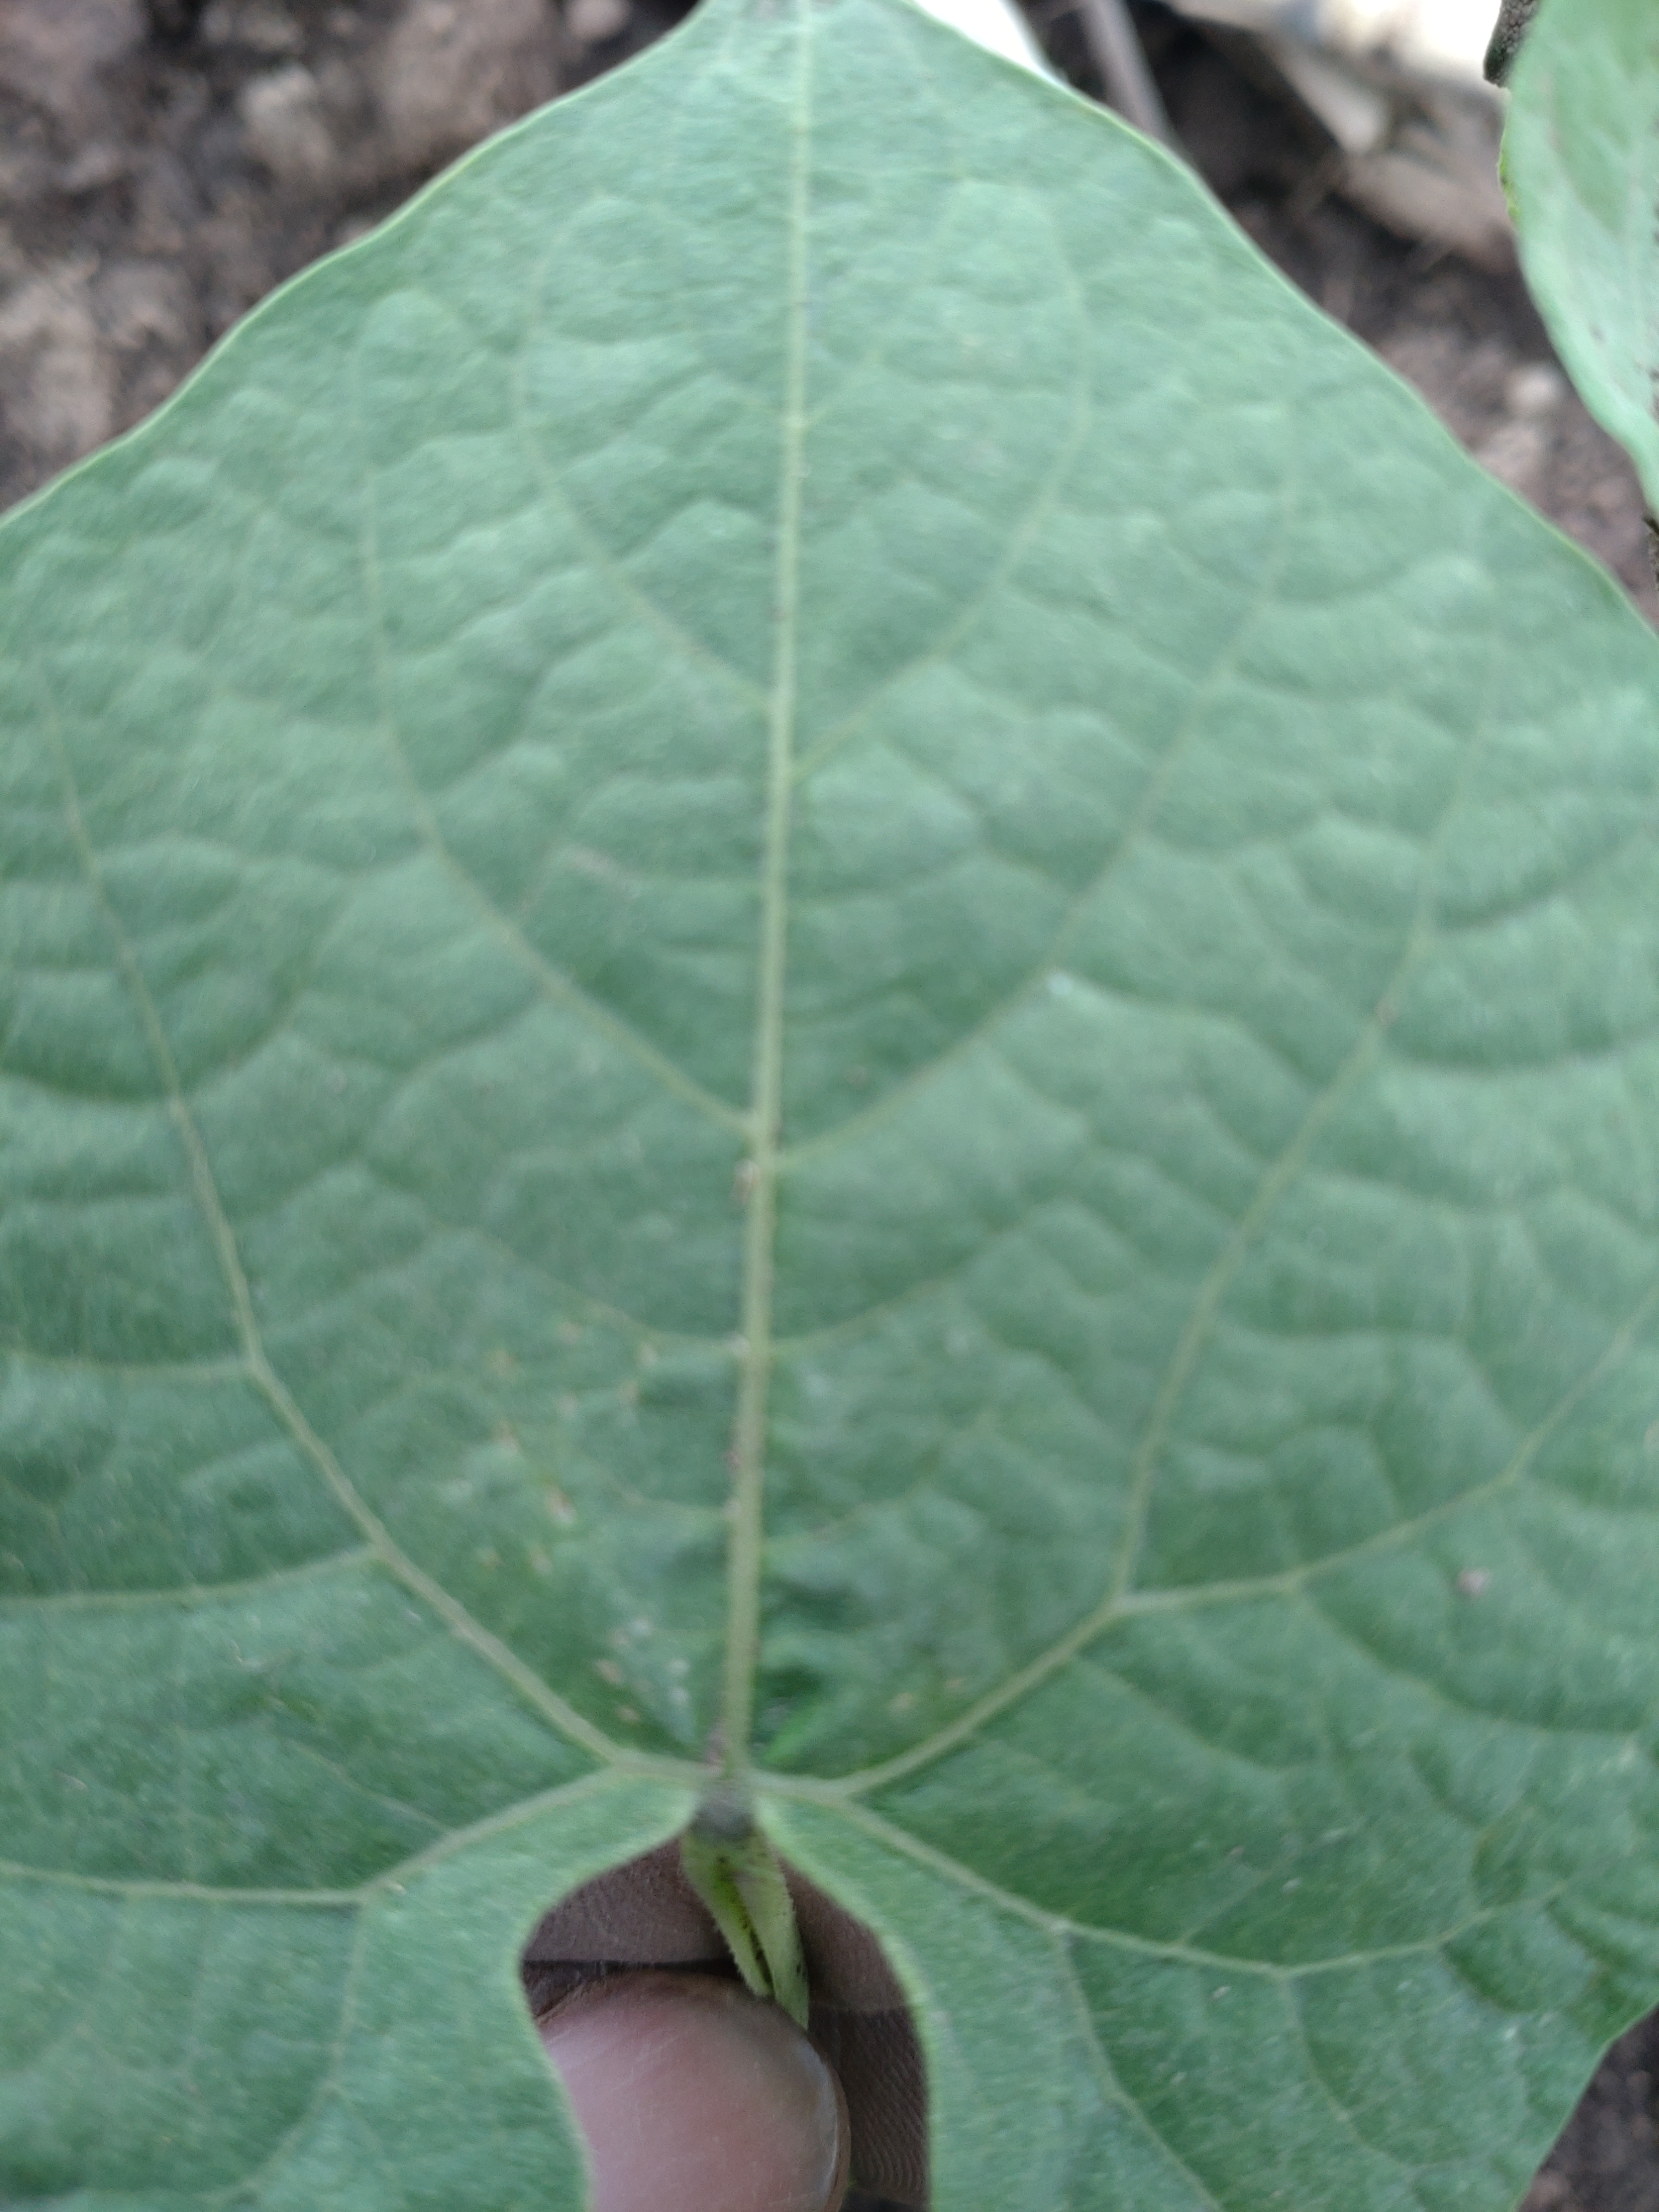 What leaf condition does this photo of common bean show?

healthy
